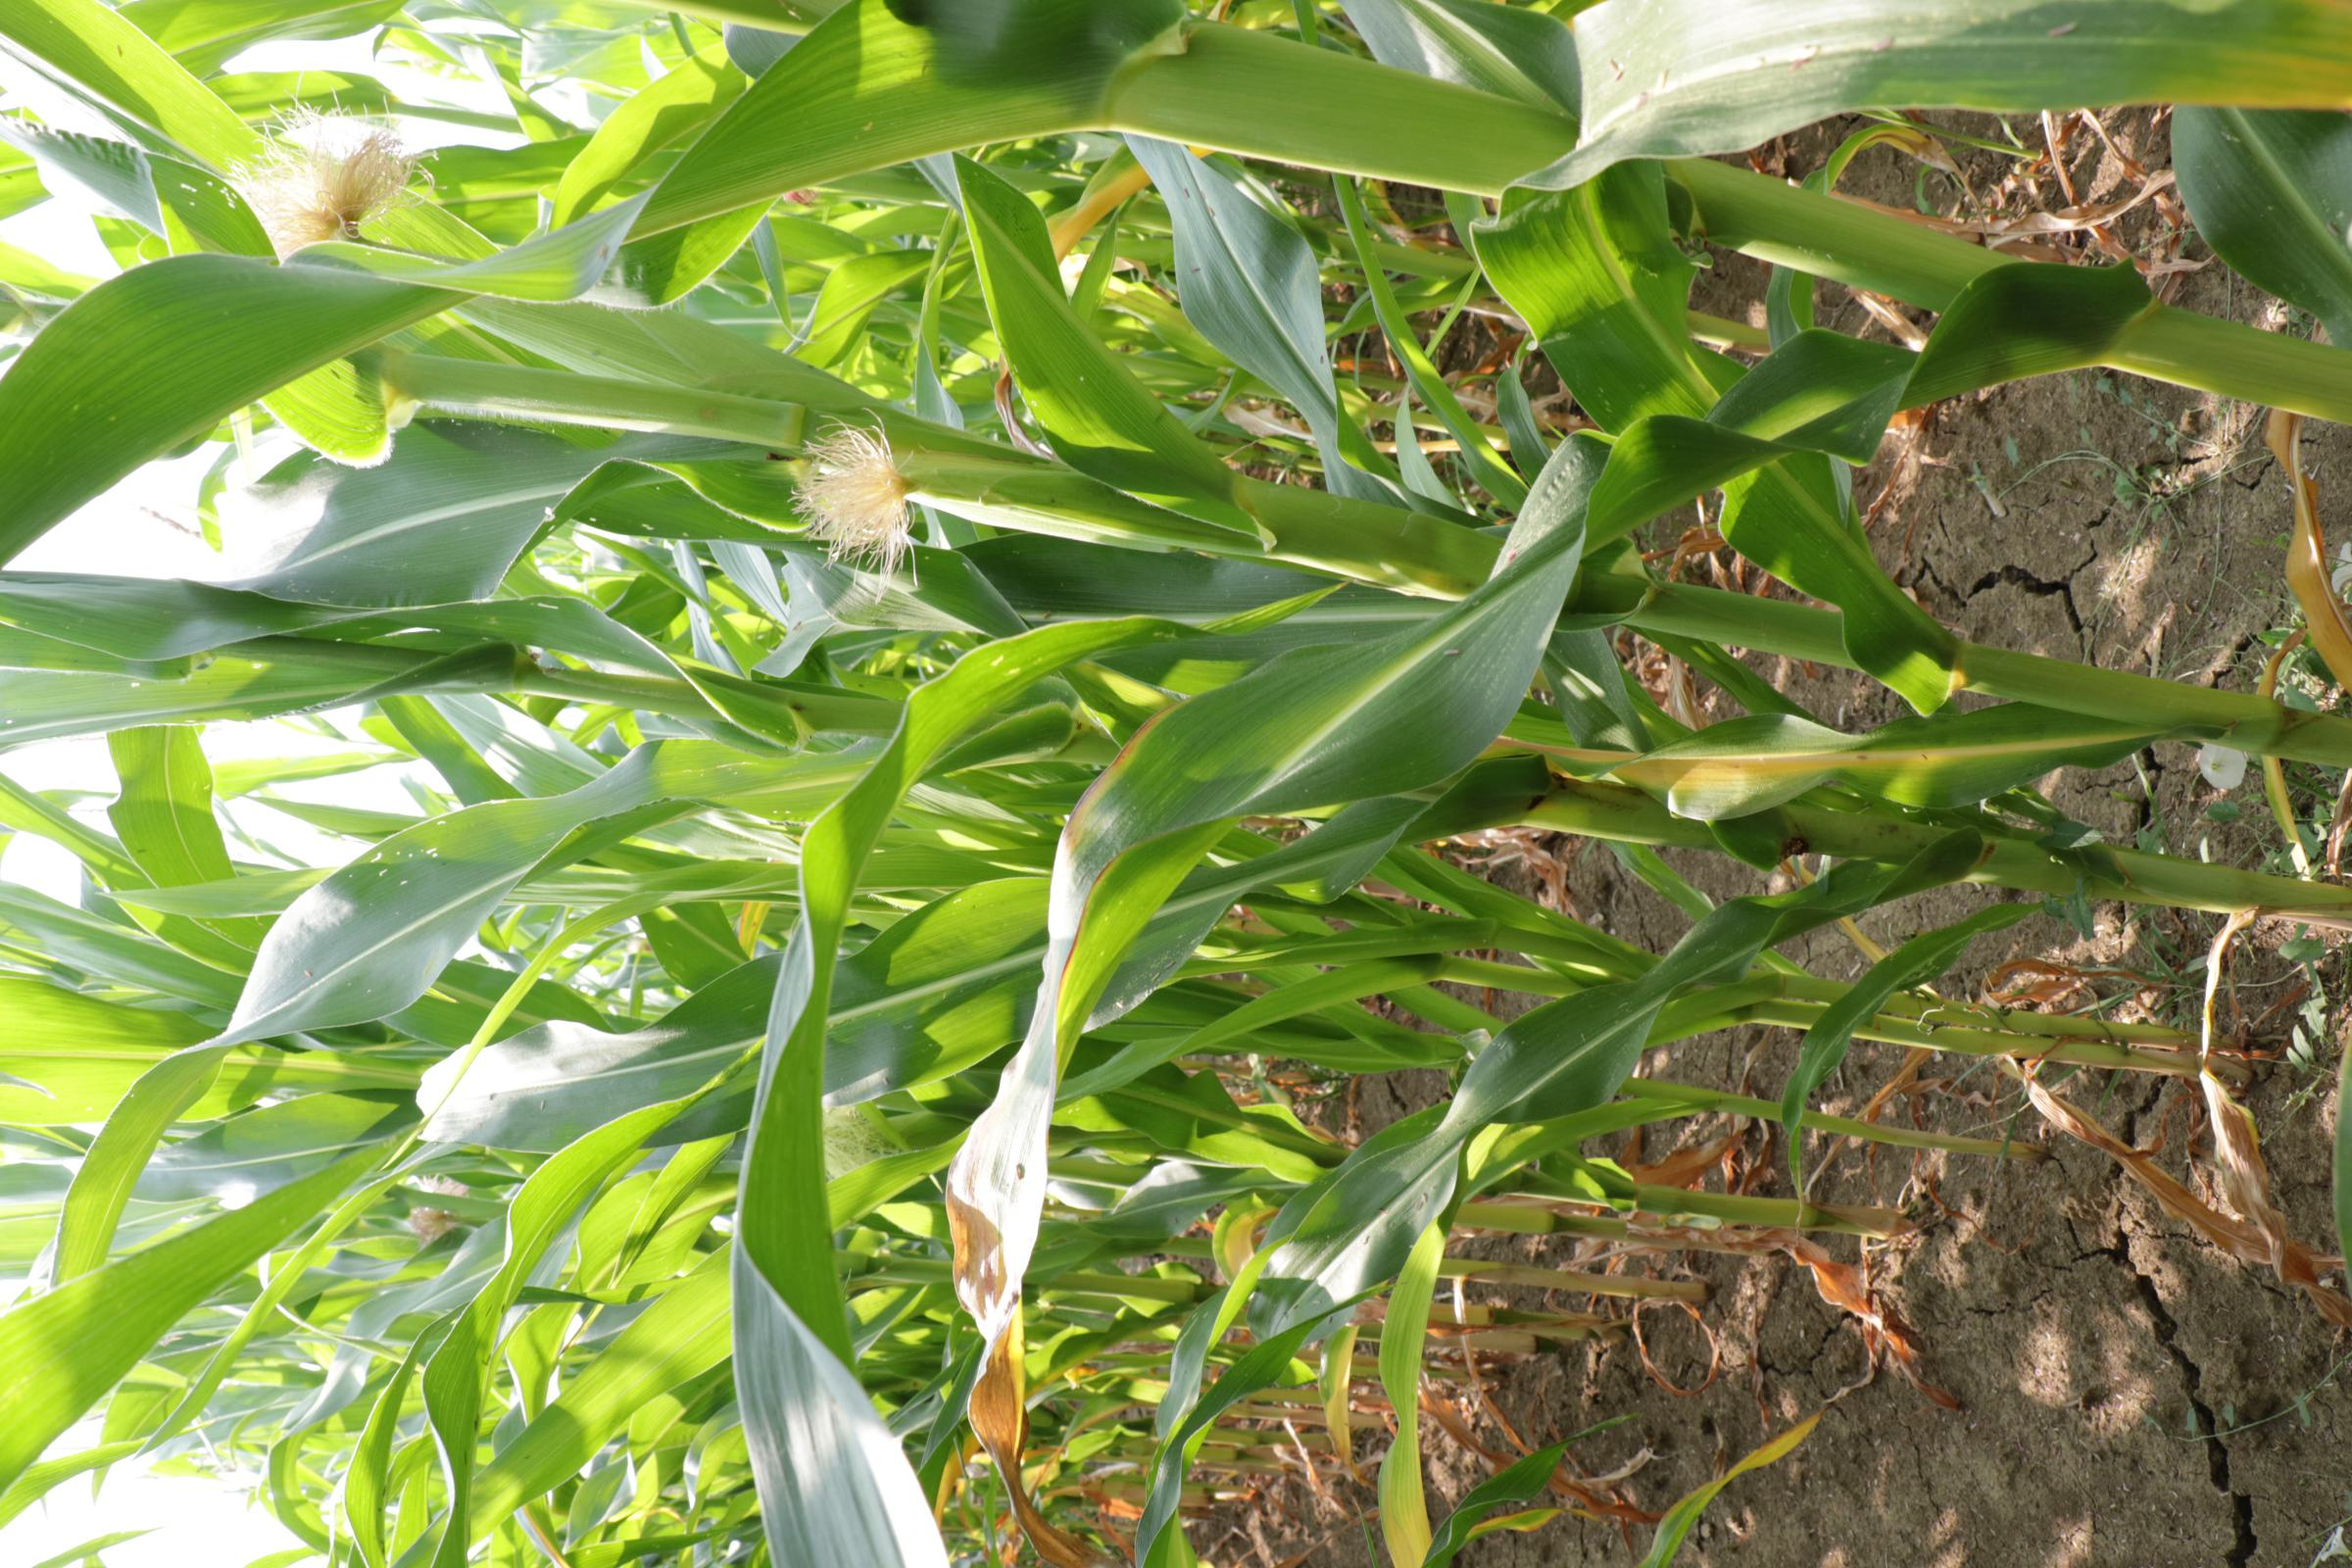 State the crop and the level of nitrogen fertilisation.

maize, full nitrogen fertilisation
